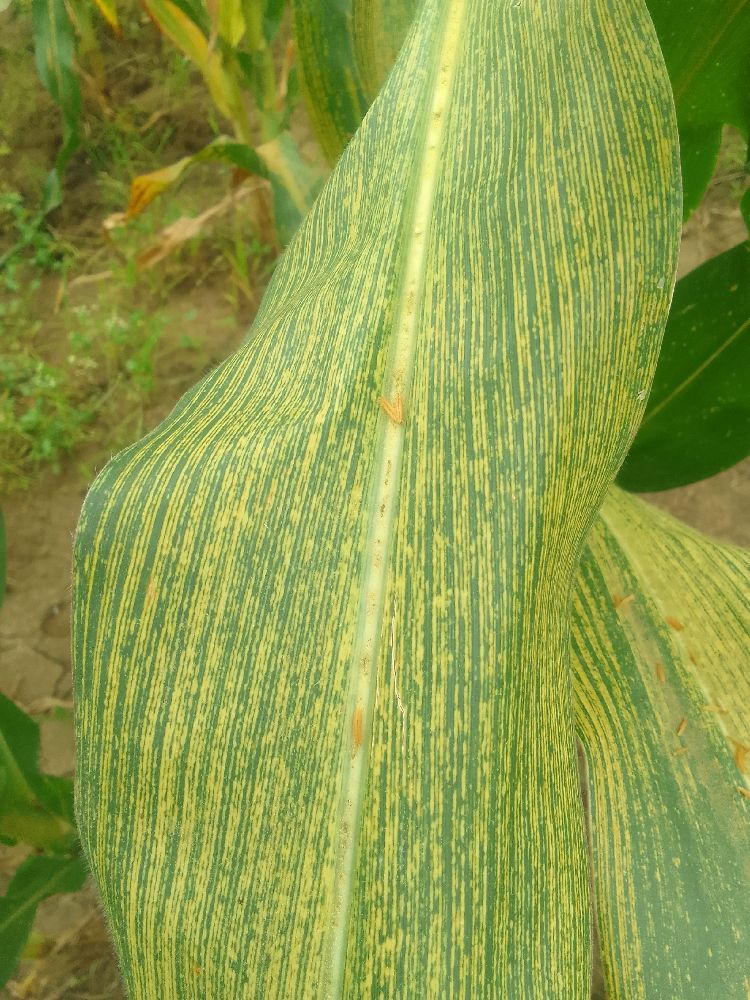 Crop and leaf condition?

maize, maize streak virus
